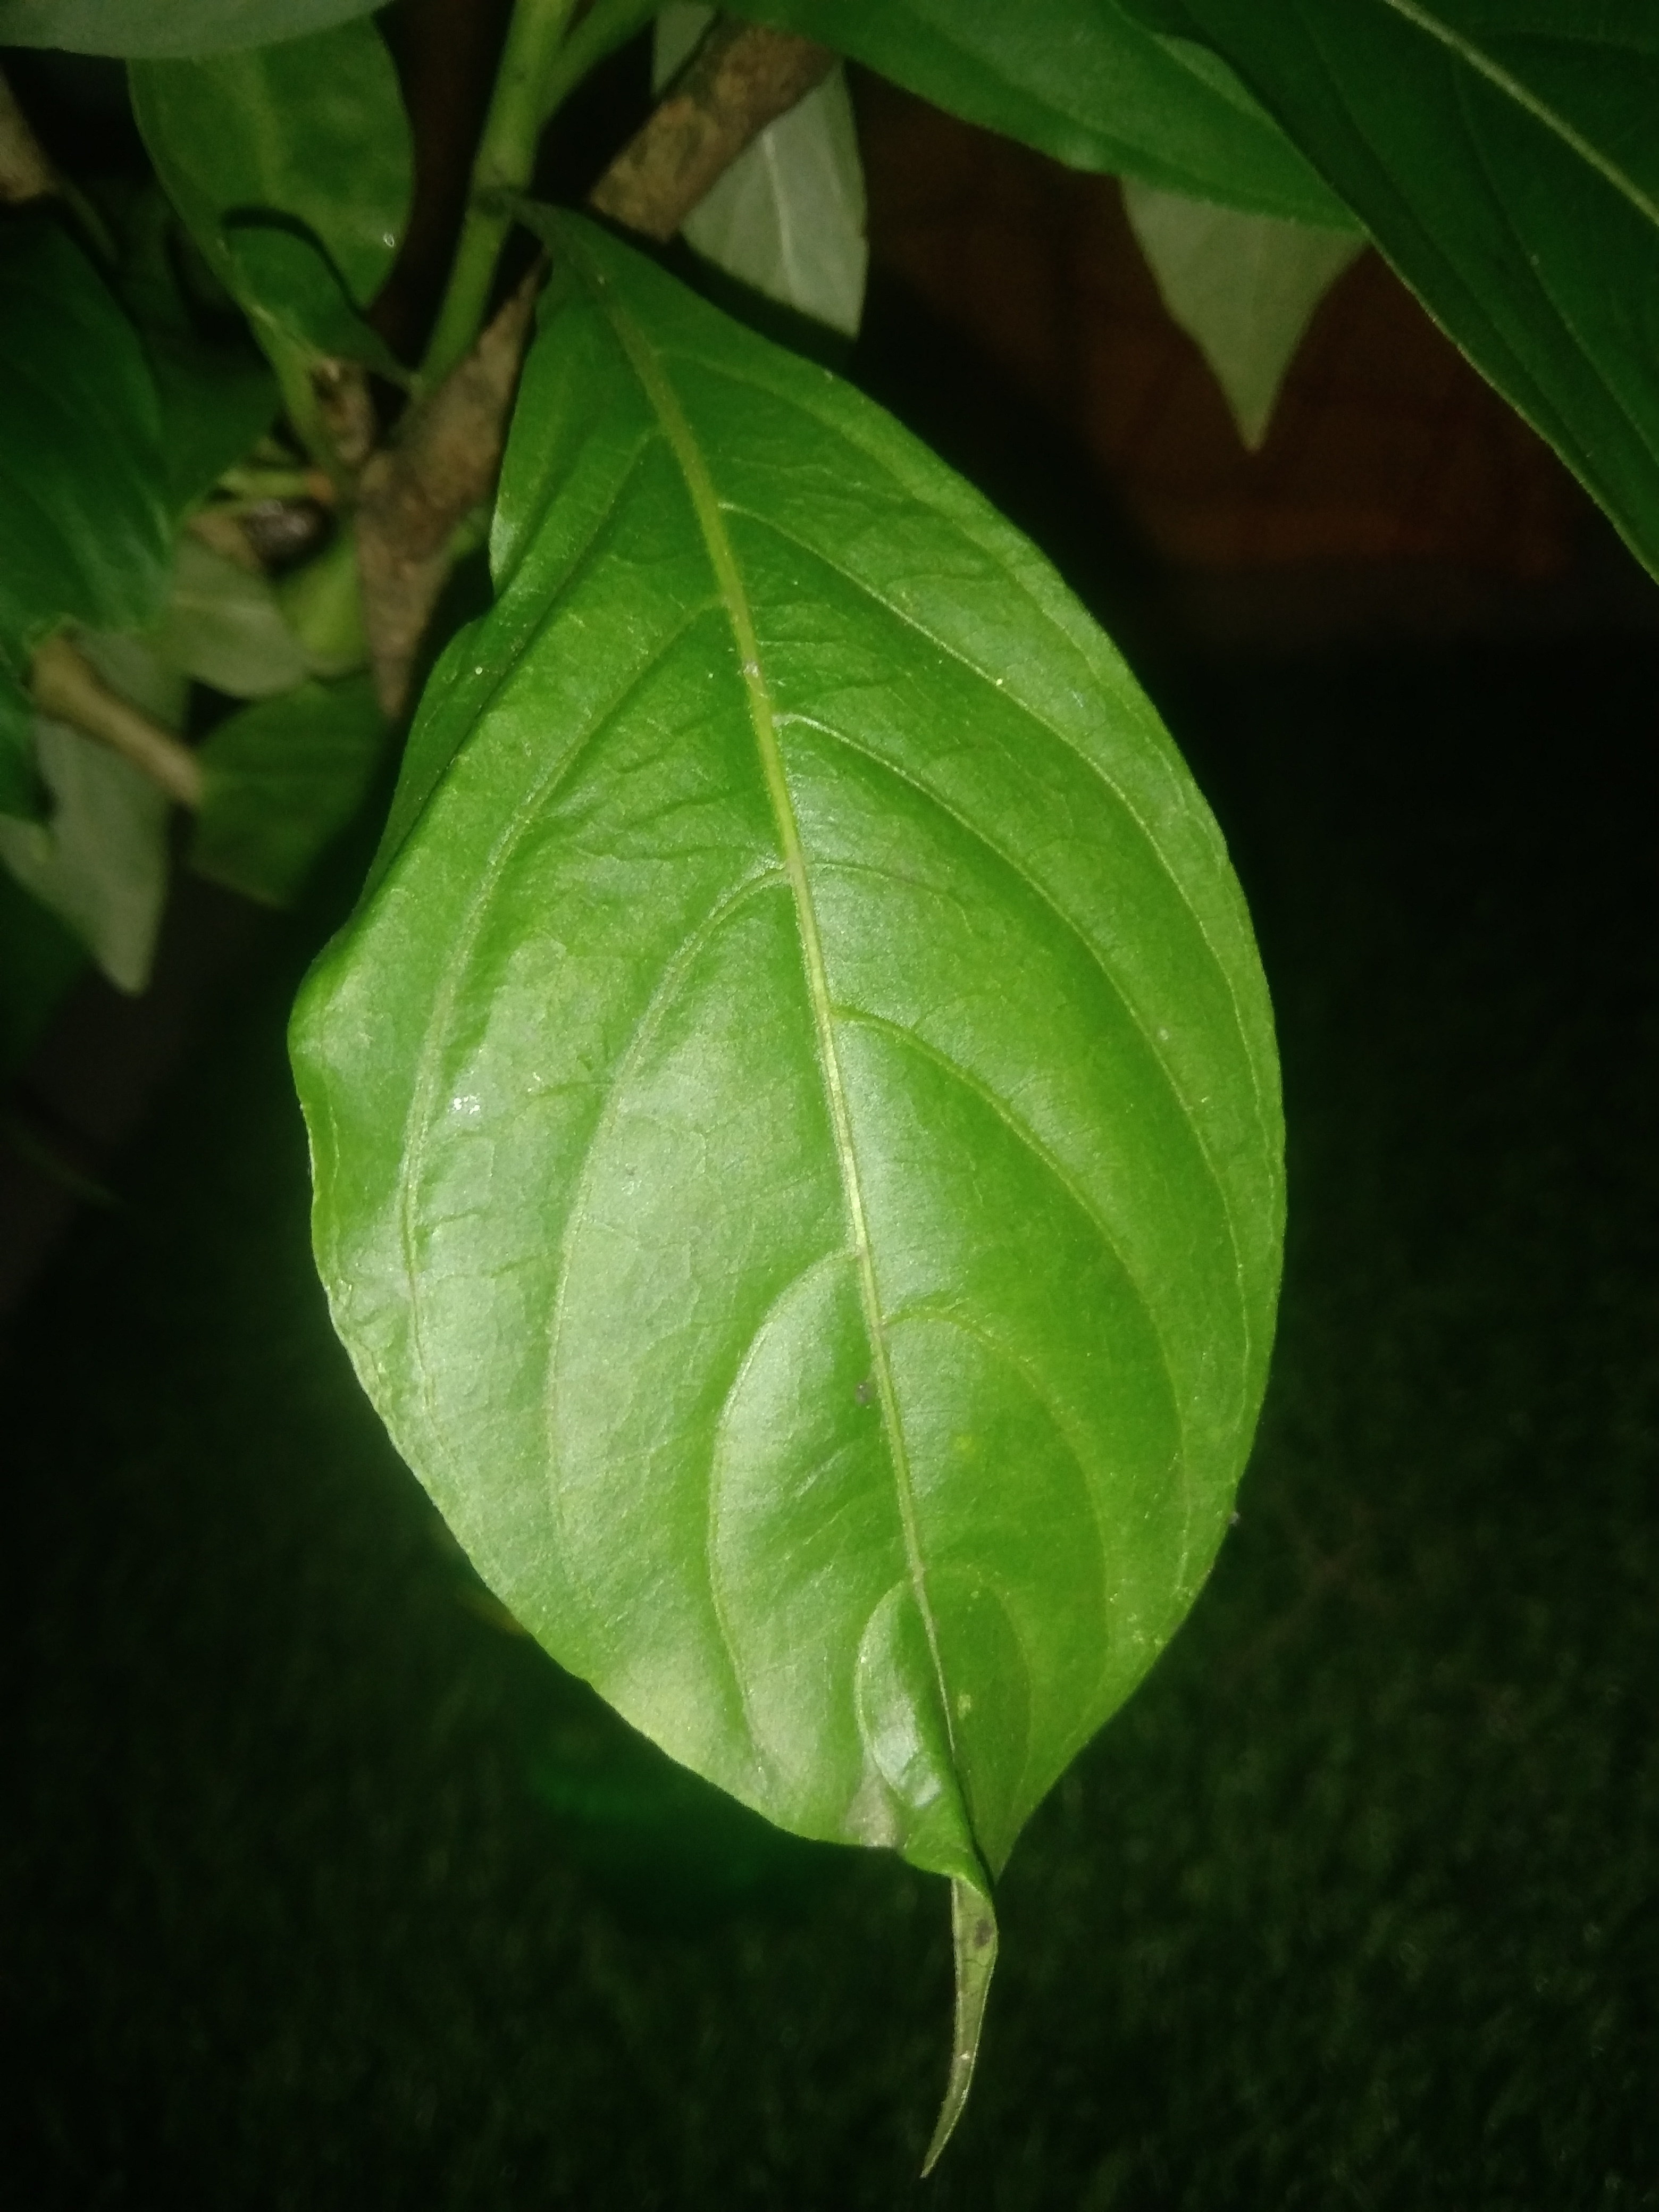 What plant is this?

vasaka
